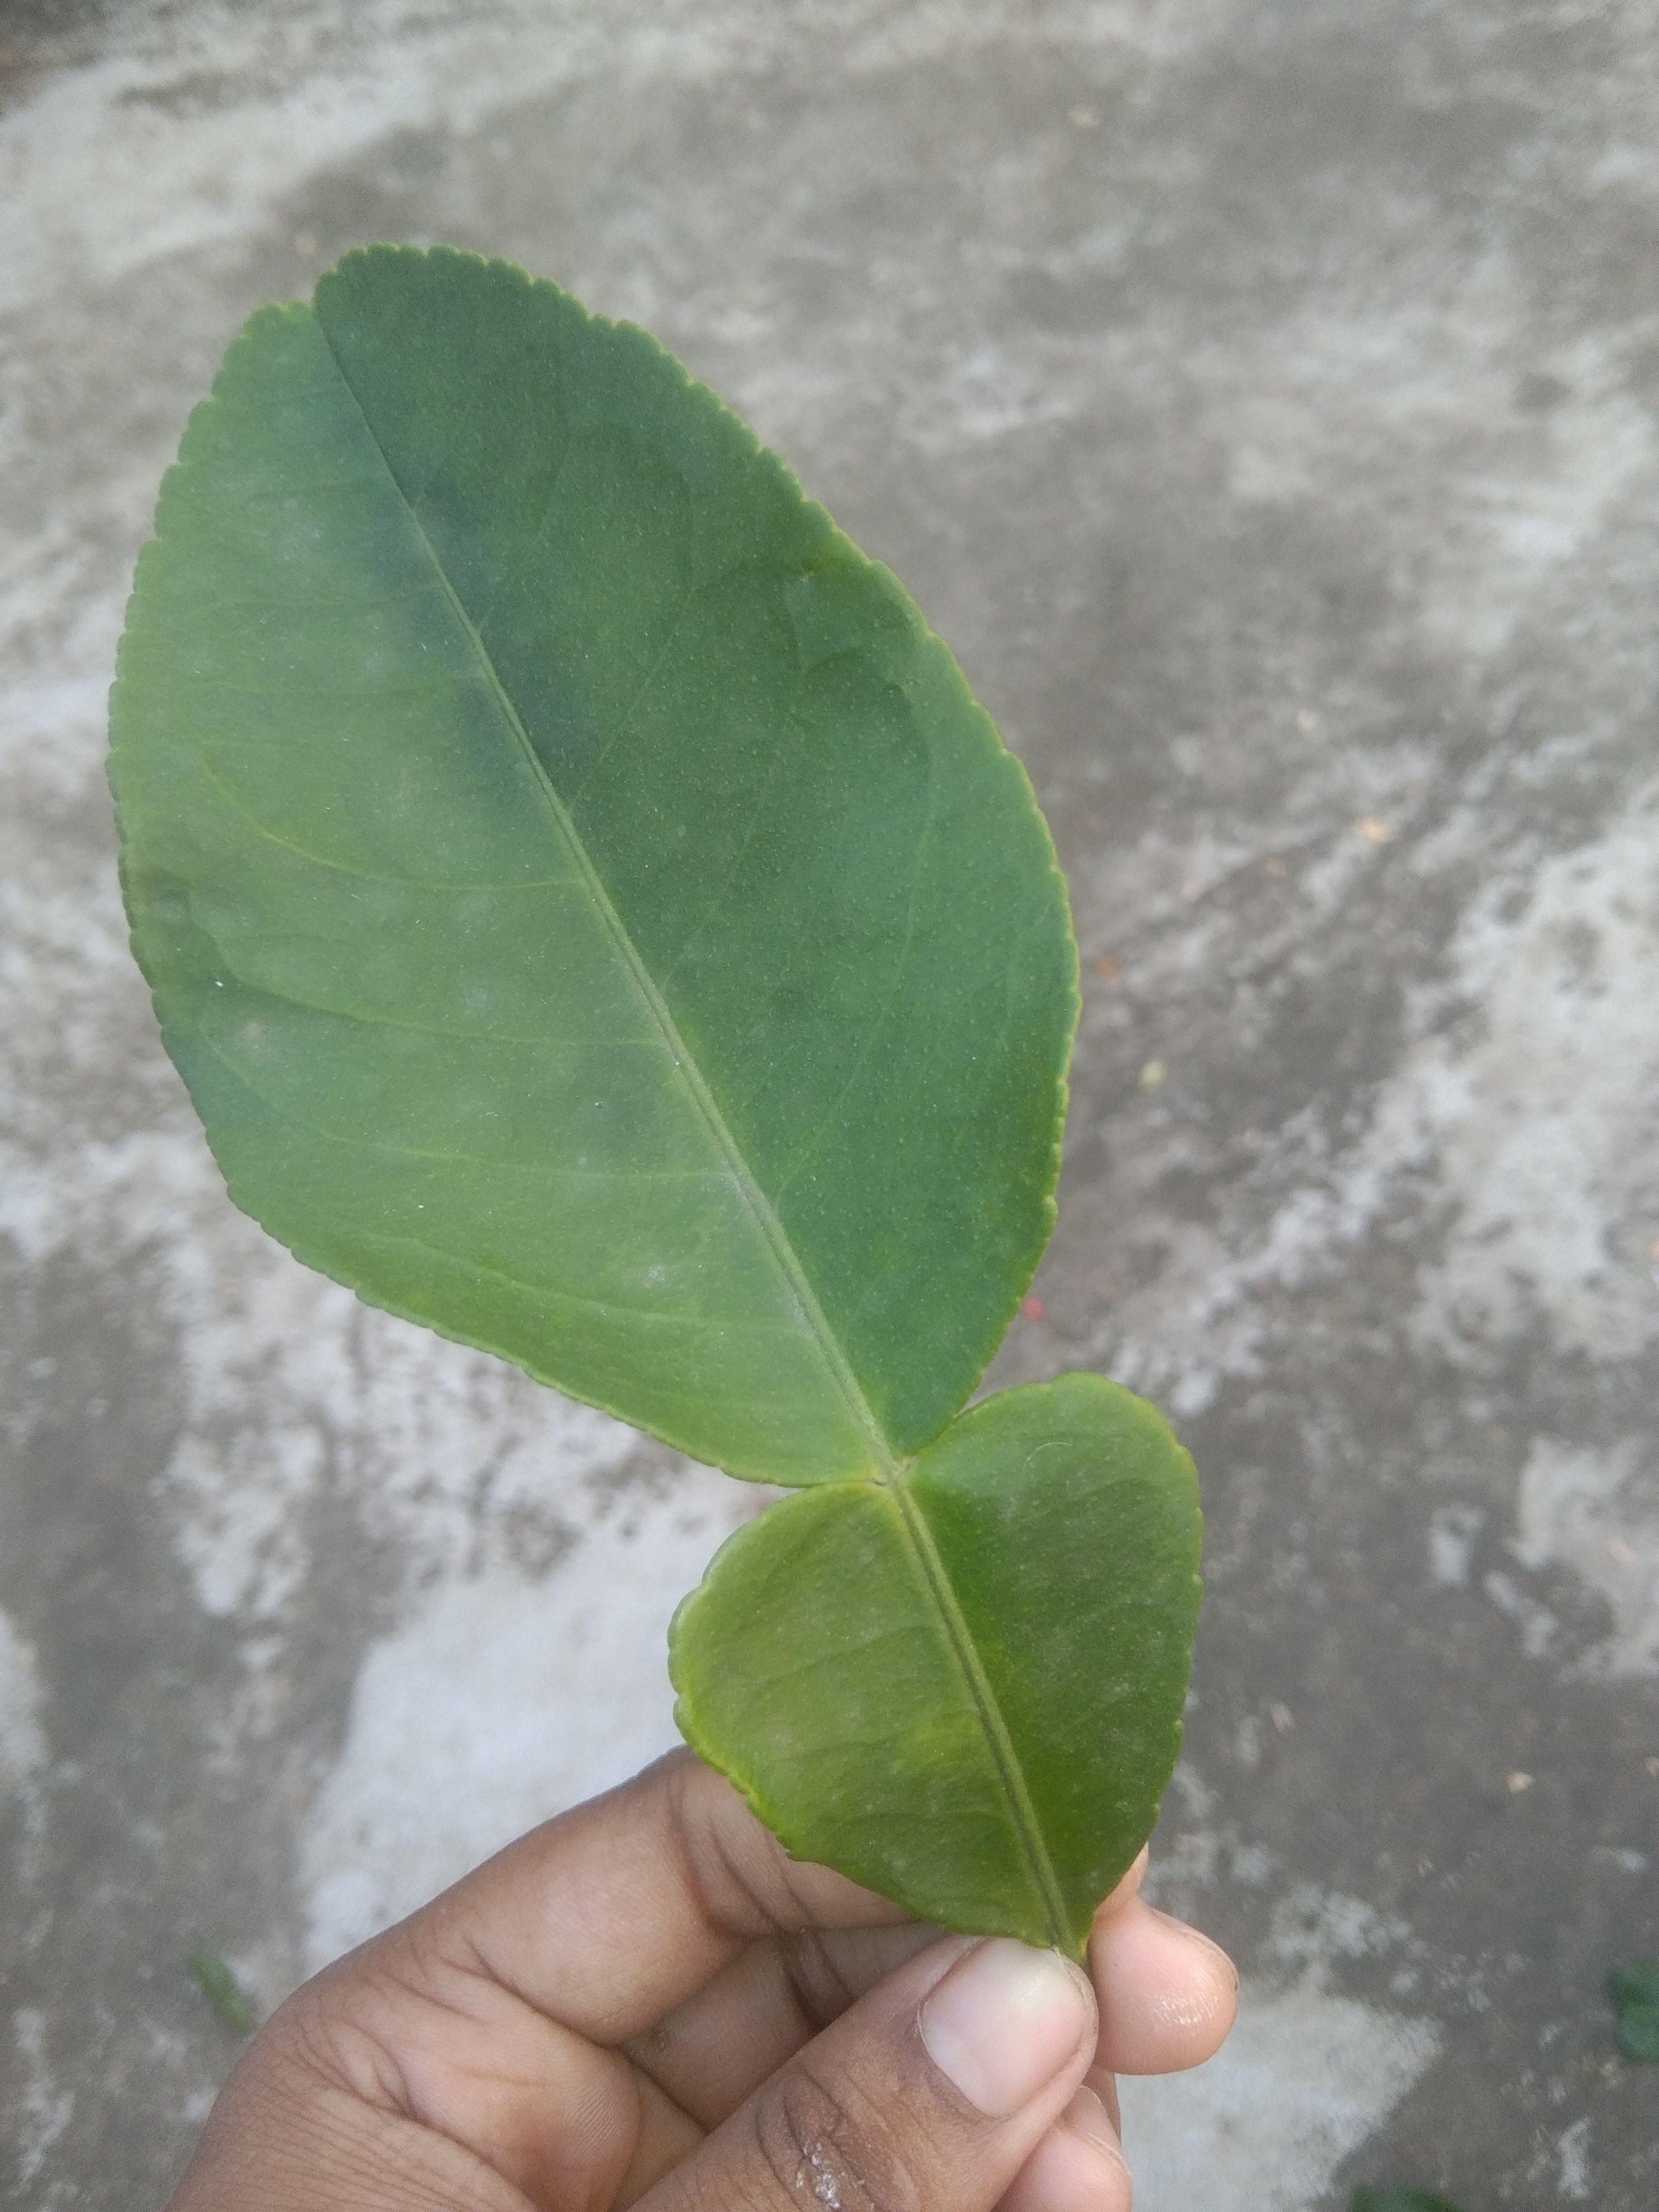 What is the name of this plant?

lemon
